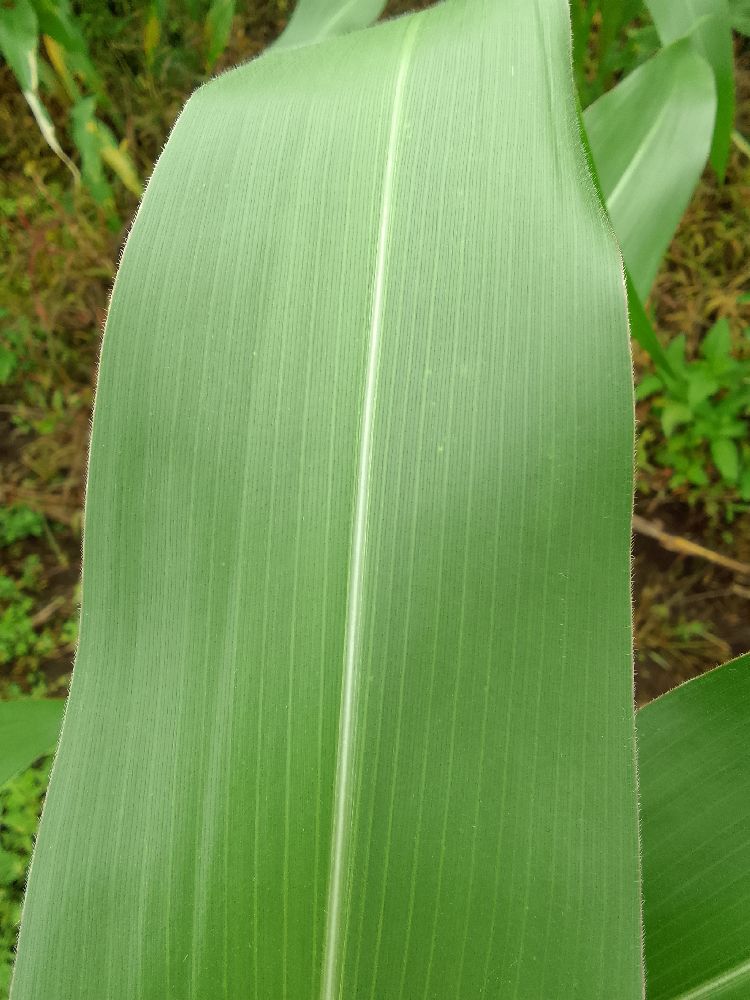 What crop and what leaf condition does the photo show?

maize, healthy
